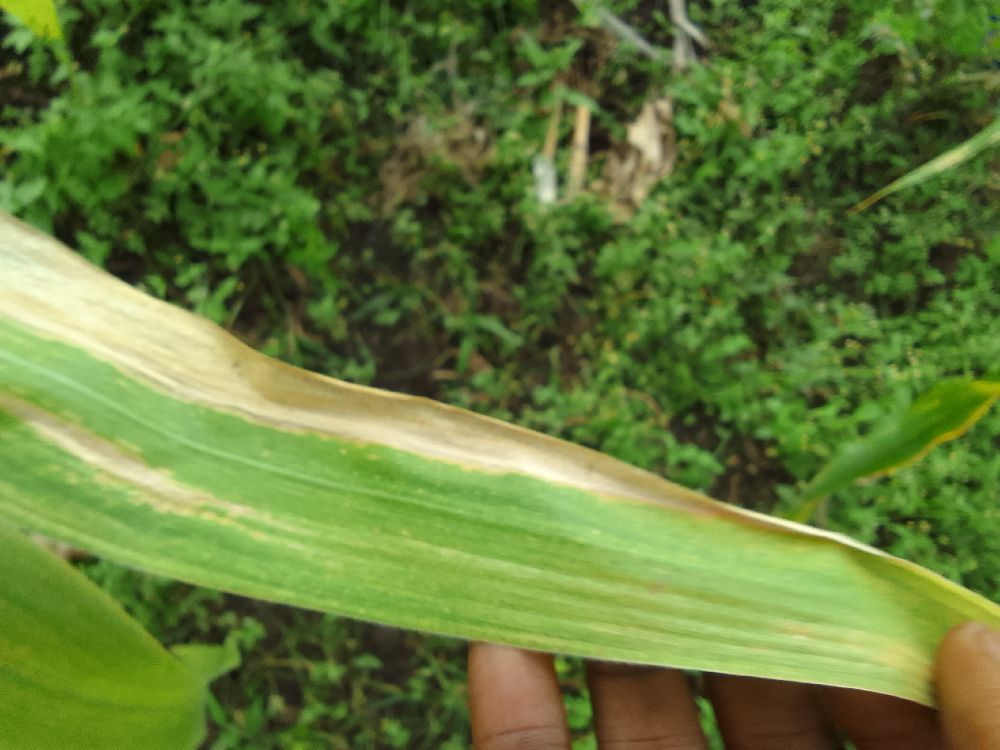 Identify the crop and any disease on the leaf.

maize, maize lethal necrosis
